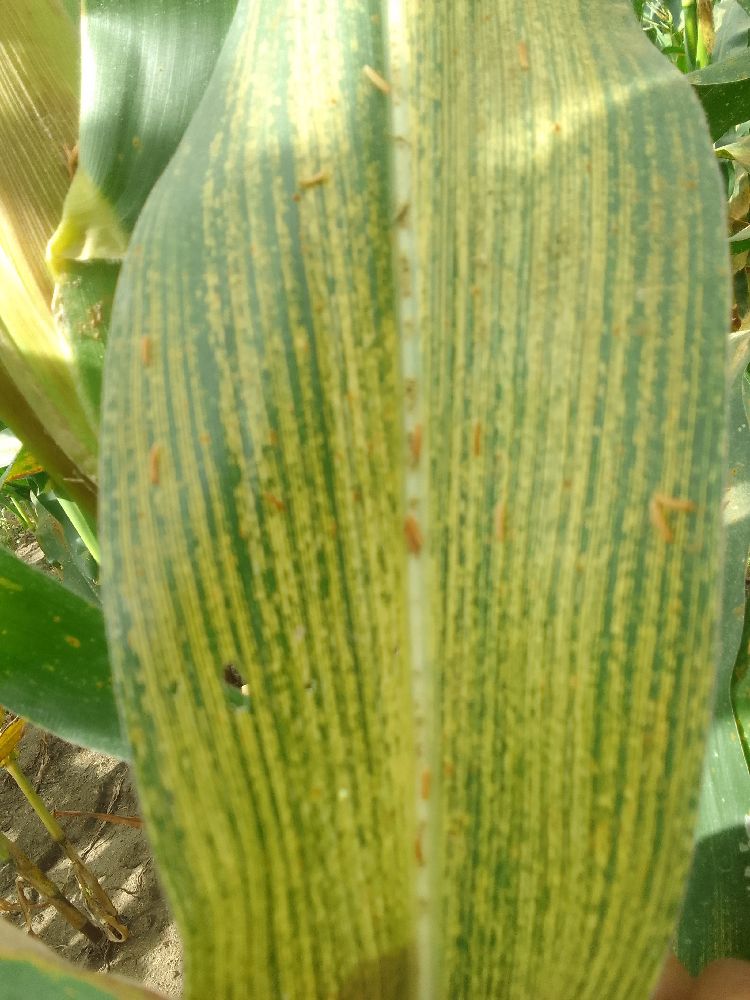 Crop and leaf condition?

maize, maize streak virus
